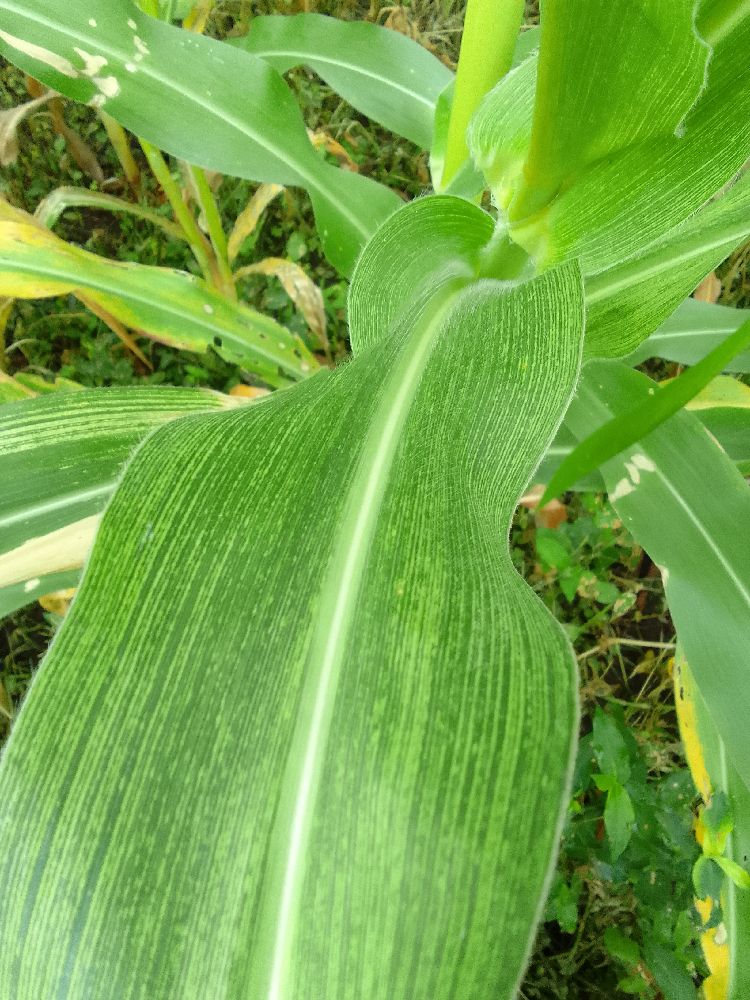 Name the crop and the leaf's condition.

maize, maize streak virus
